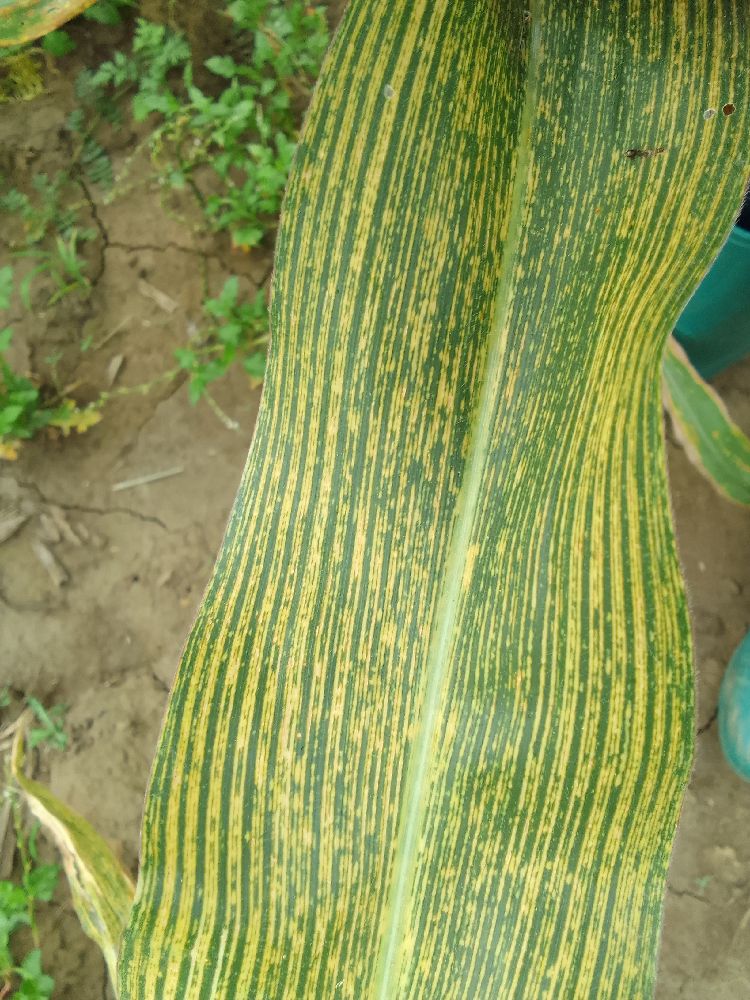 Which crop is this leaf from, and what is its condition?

maize, maize streak virus
